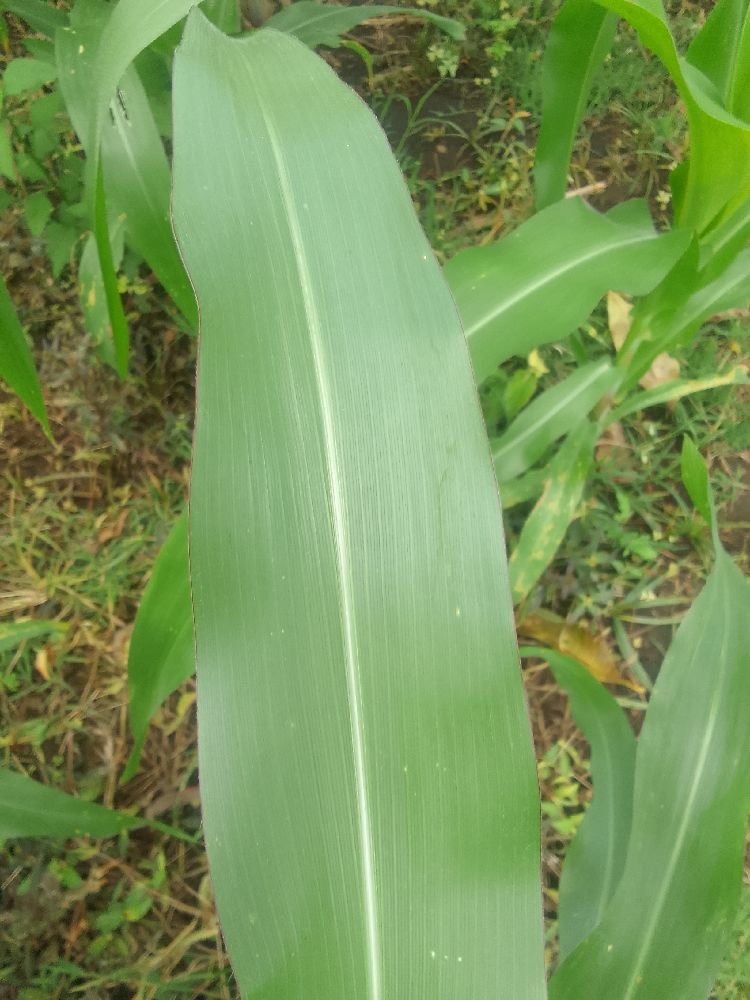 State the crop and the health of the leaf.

maize, healthy
